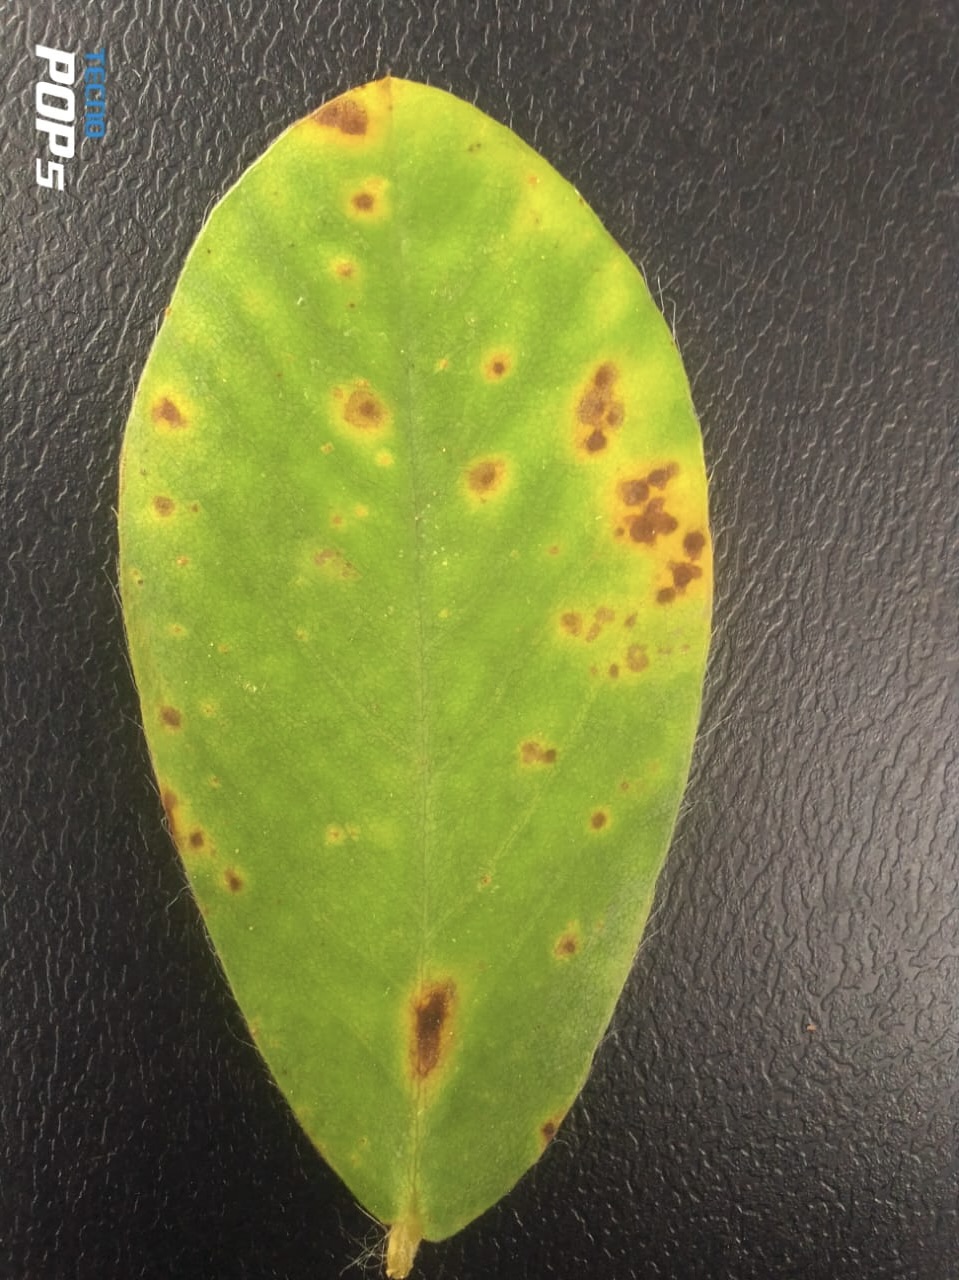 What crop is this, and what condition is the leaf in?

peanut, passalora arachidicola
